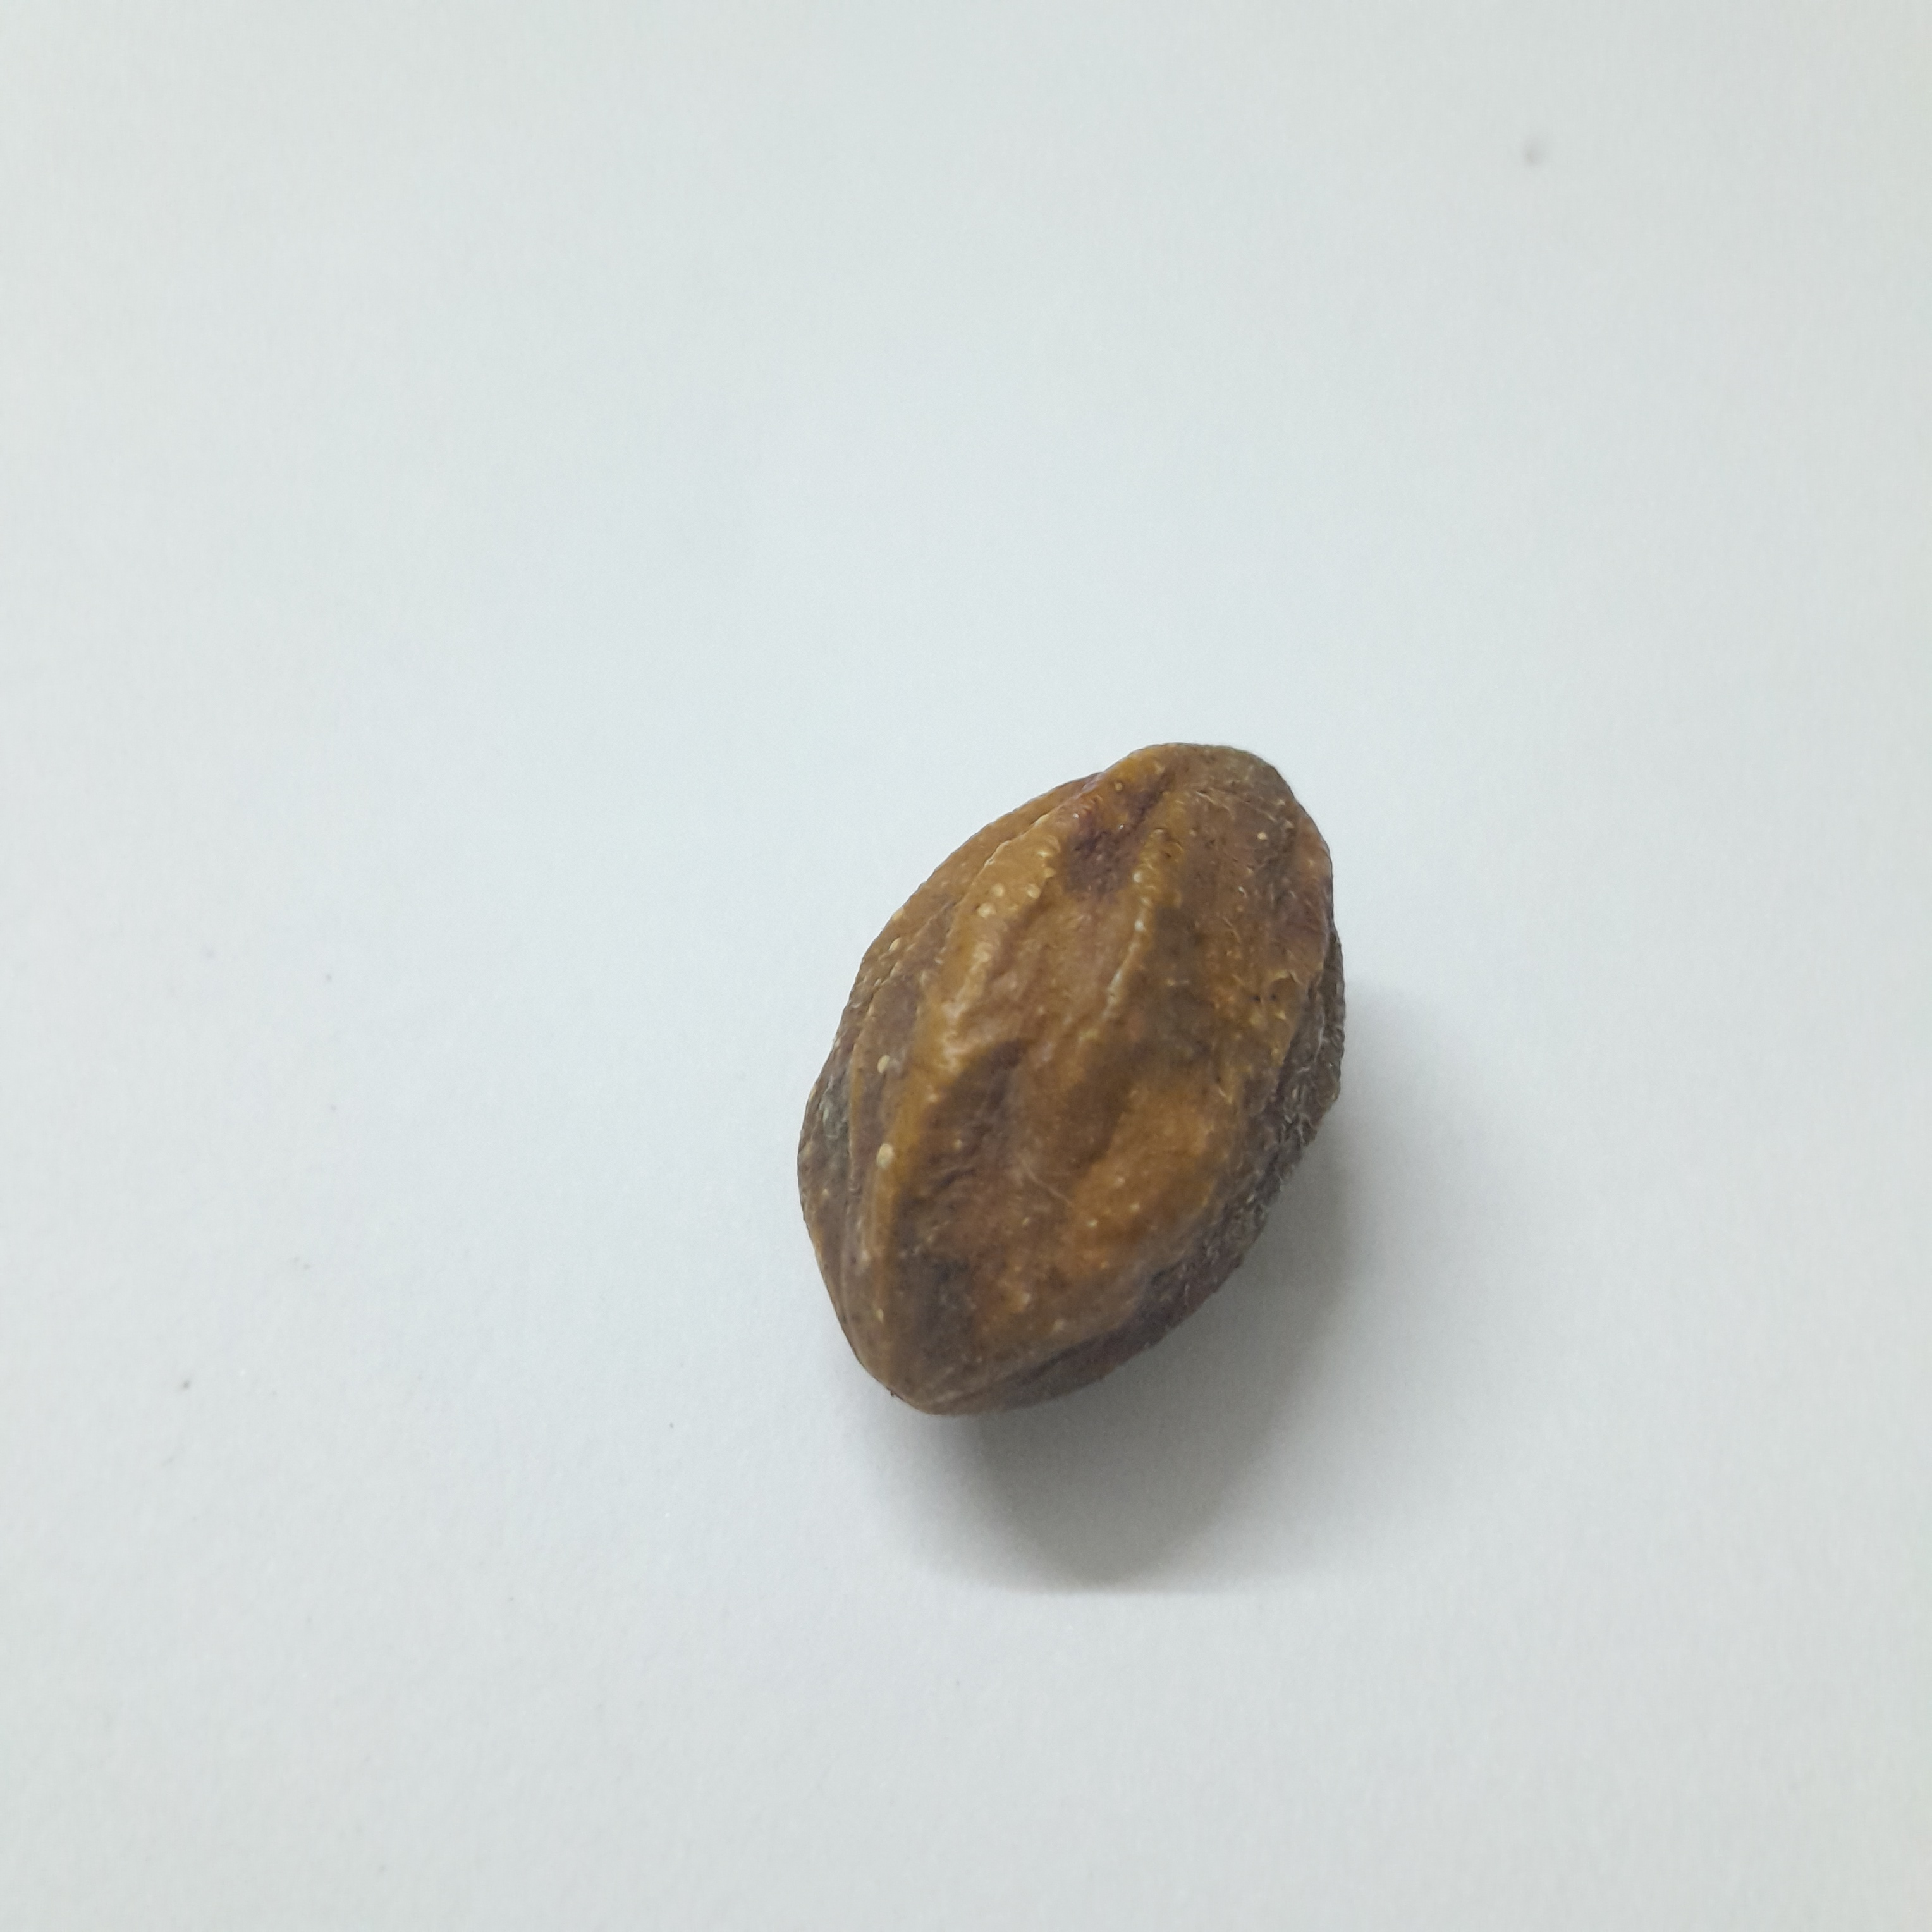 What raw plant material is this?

hirdaa
